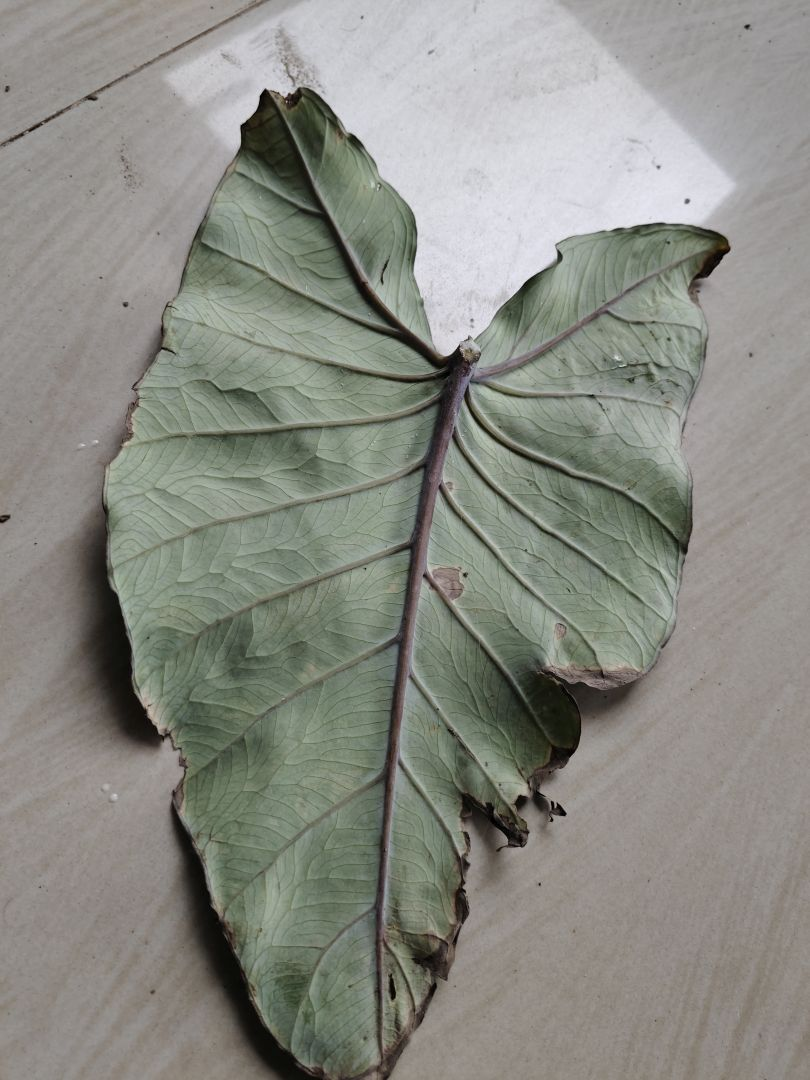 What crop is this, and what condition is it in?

taro, leaf blight
